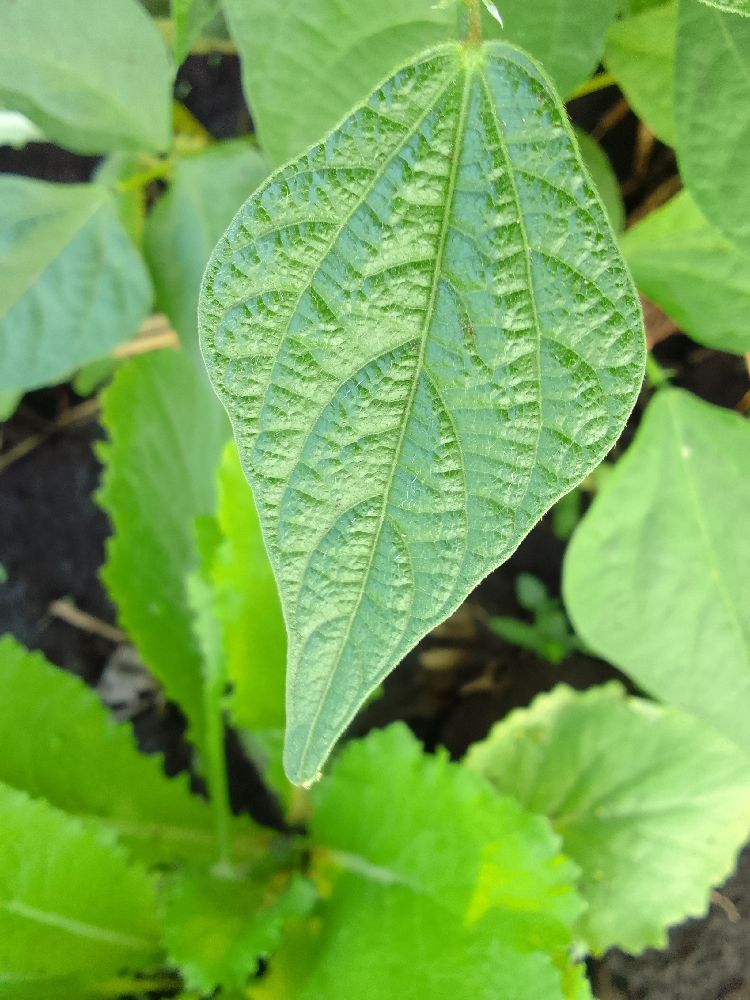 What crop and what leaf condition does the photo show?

common bean, healthy
